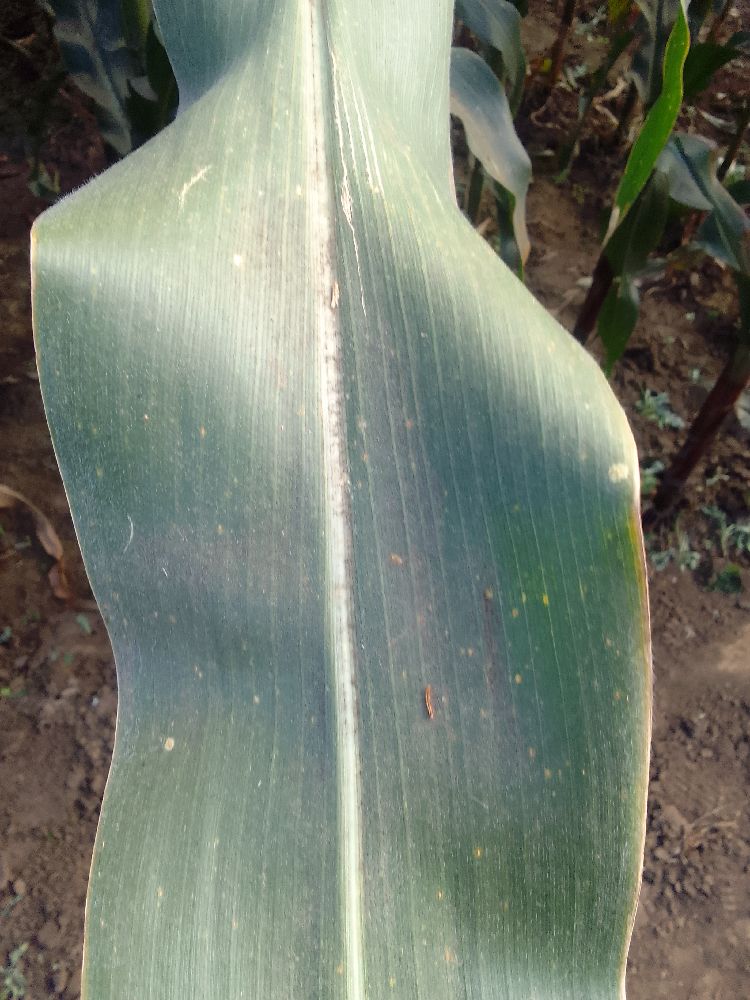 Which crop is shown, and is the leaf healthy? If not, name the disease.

maize, healthy
